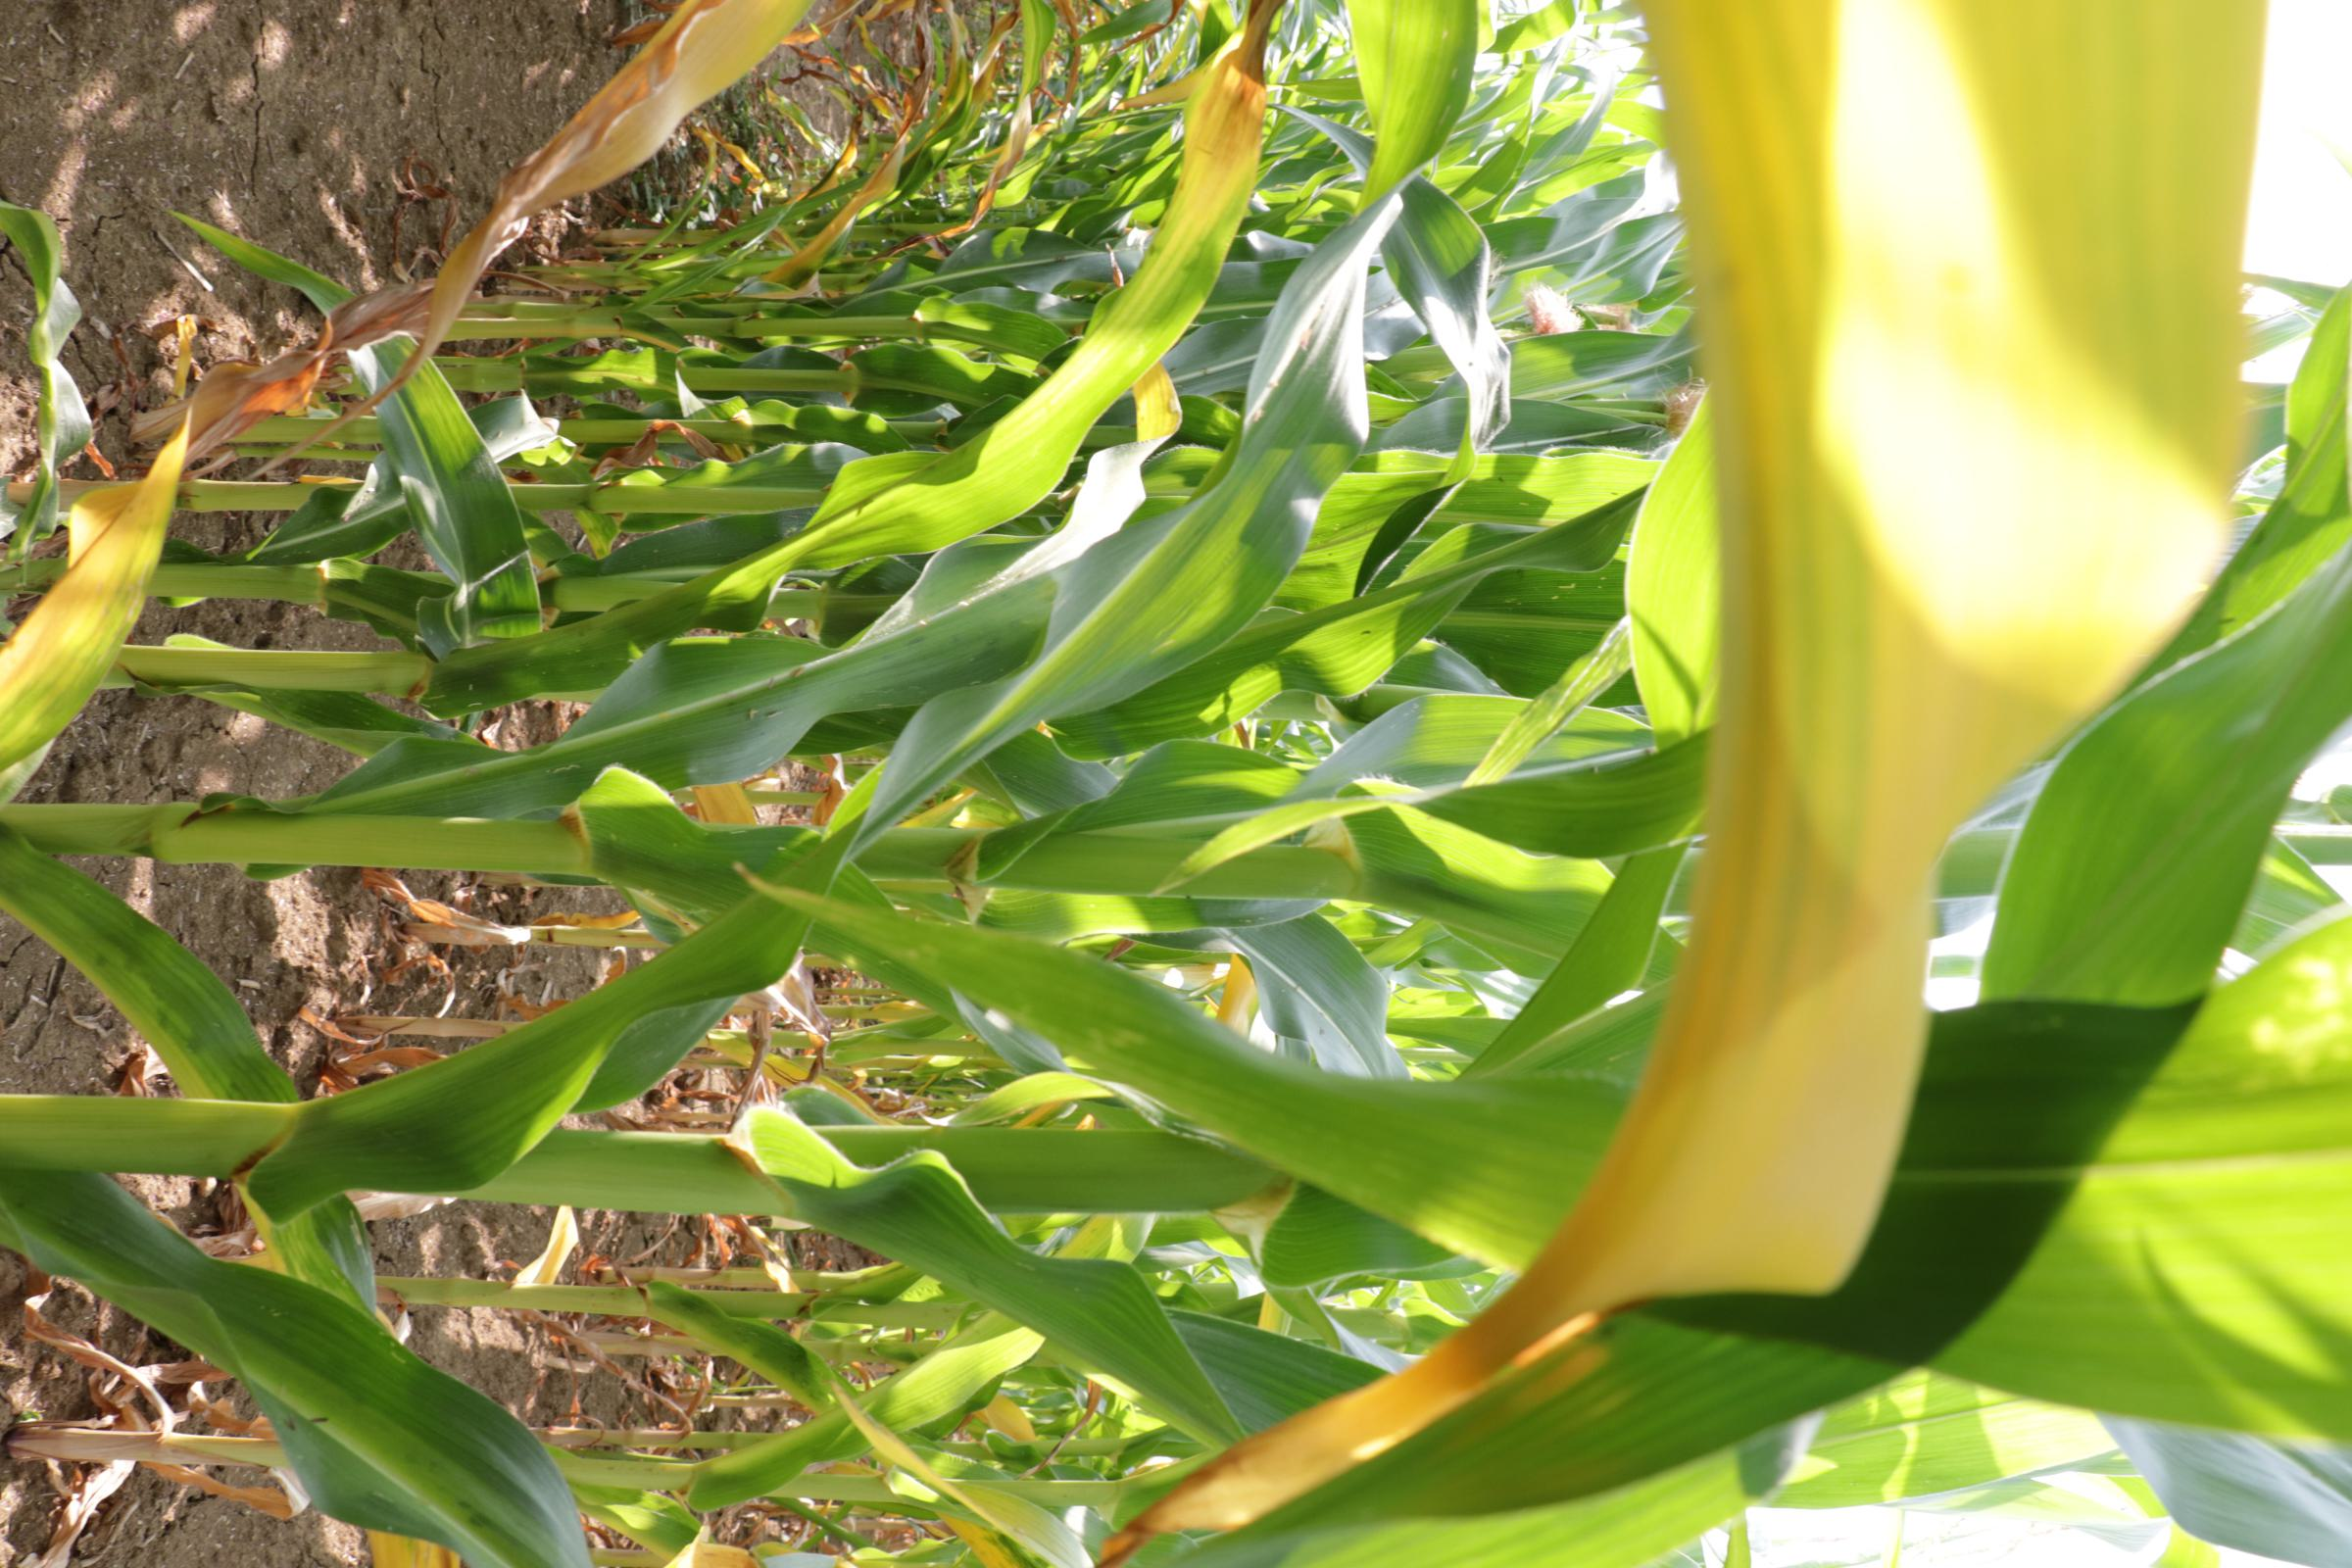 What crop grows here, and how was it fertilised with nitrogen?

maize, no added nitrogen
